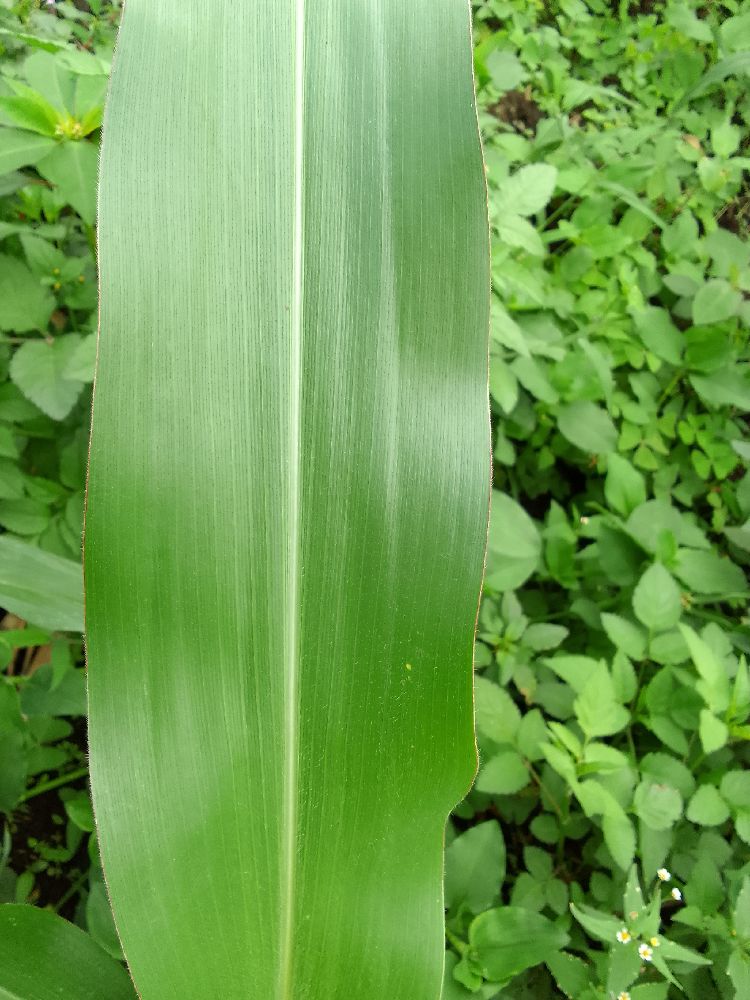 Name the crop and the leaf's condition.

maize, healthy
